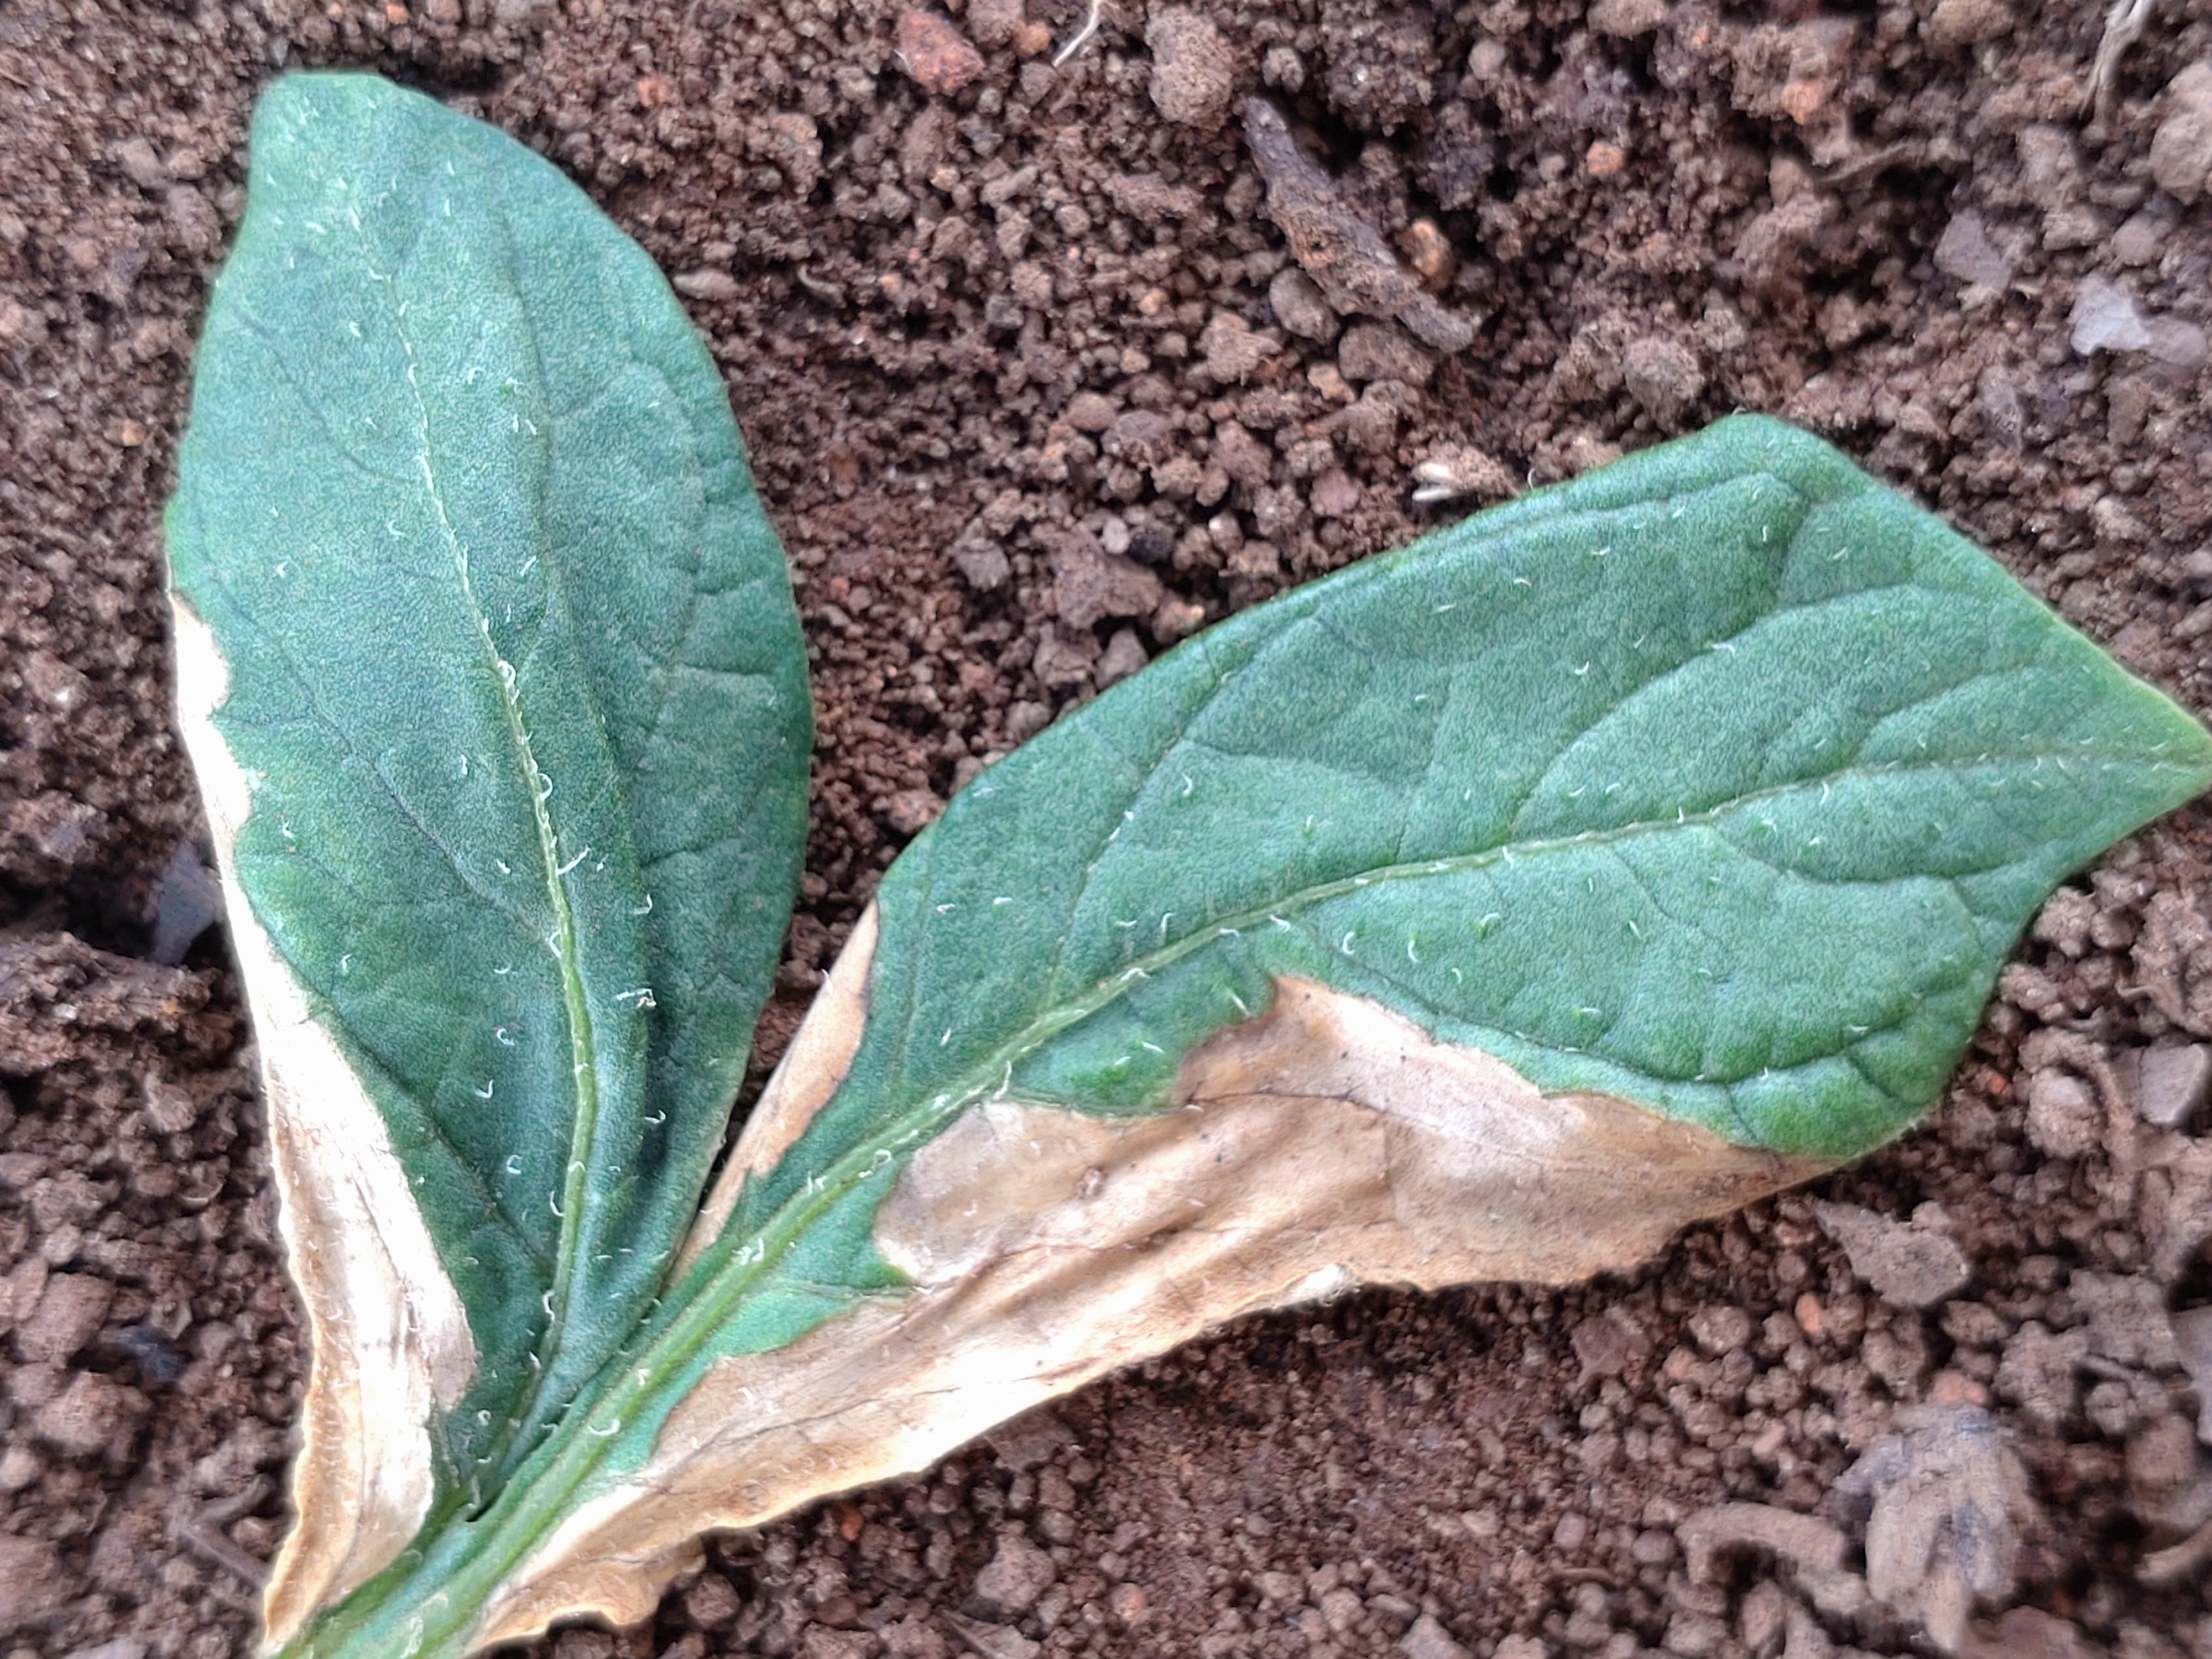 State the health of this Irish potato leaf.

early blight
